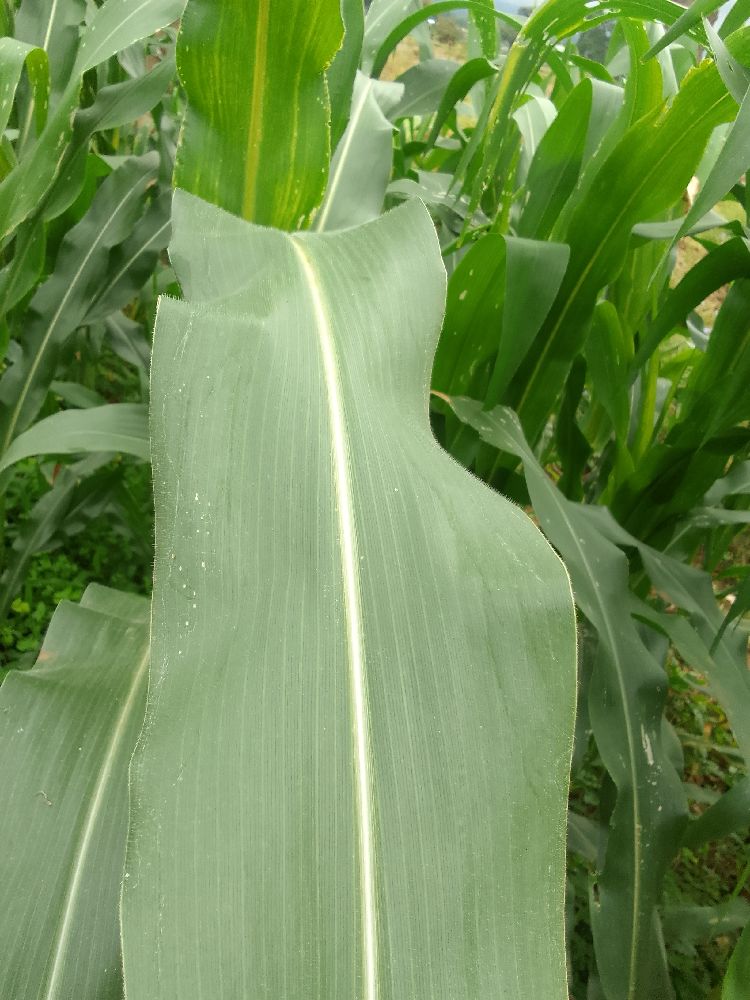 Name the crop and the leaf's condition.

maize, healthy
